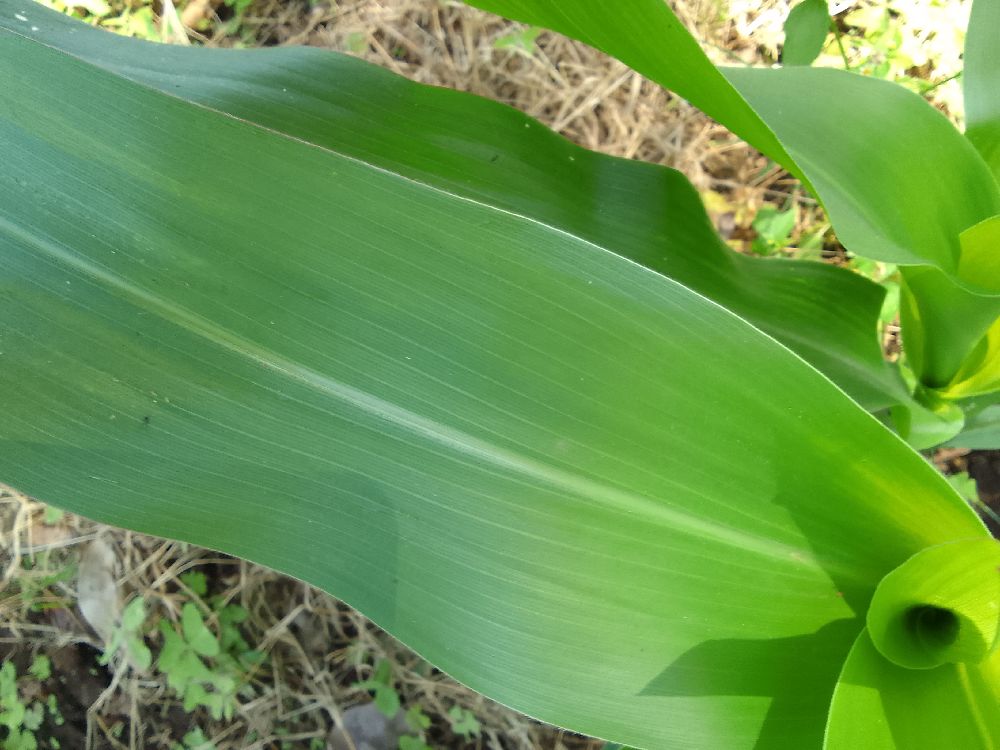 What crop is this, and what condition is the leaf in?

maize, healthy
